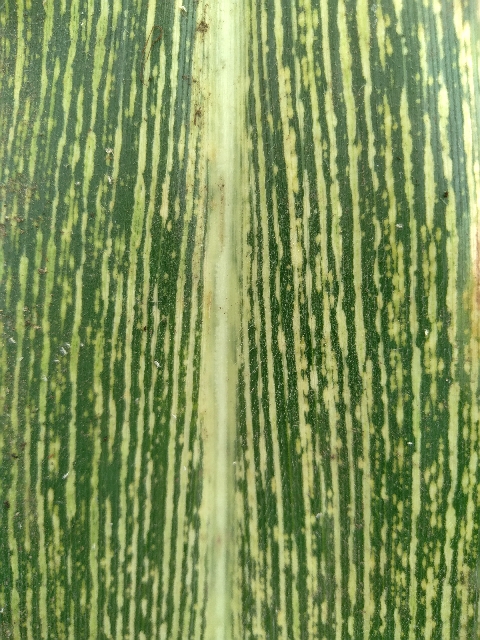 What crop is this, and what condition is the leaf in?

maize, maize streak virus
